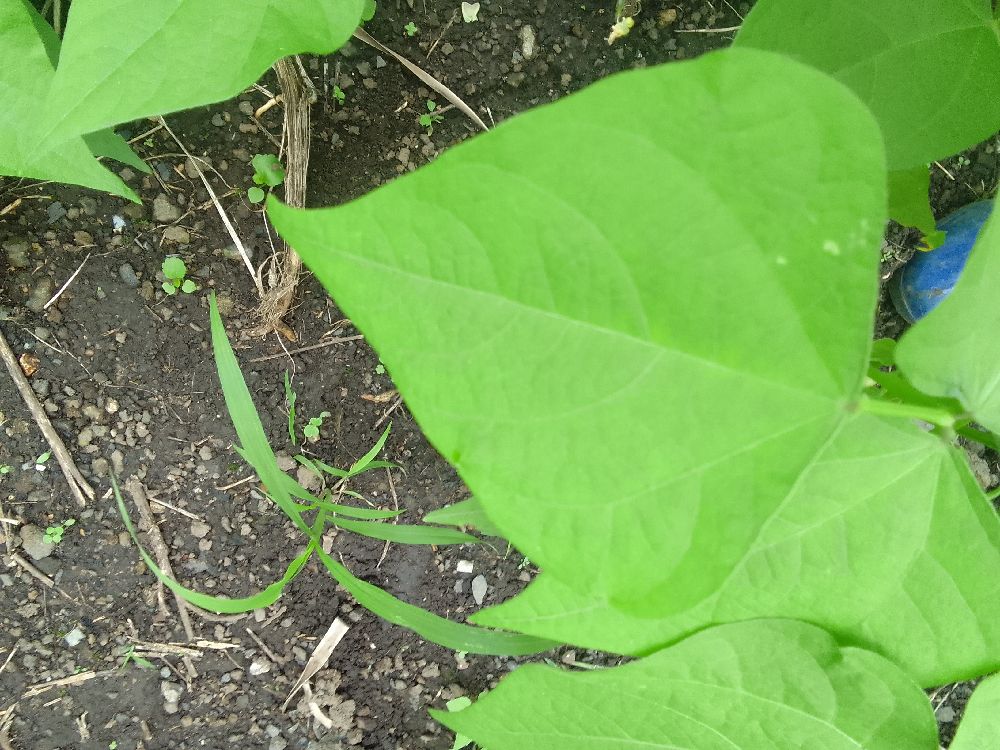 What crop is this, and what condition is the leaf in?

common bean, healthy
